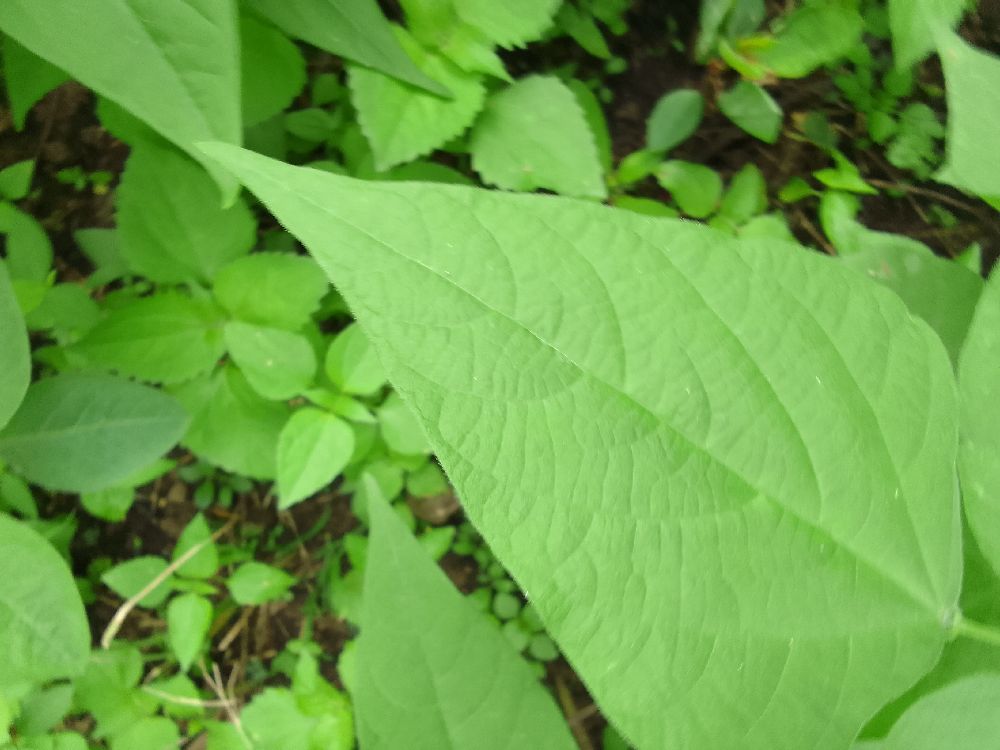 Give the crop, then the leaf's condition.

common bean, healthy
